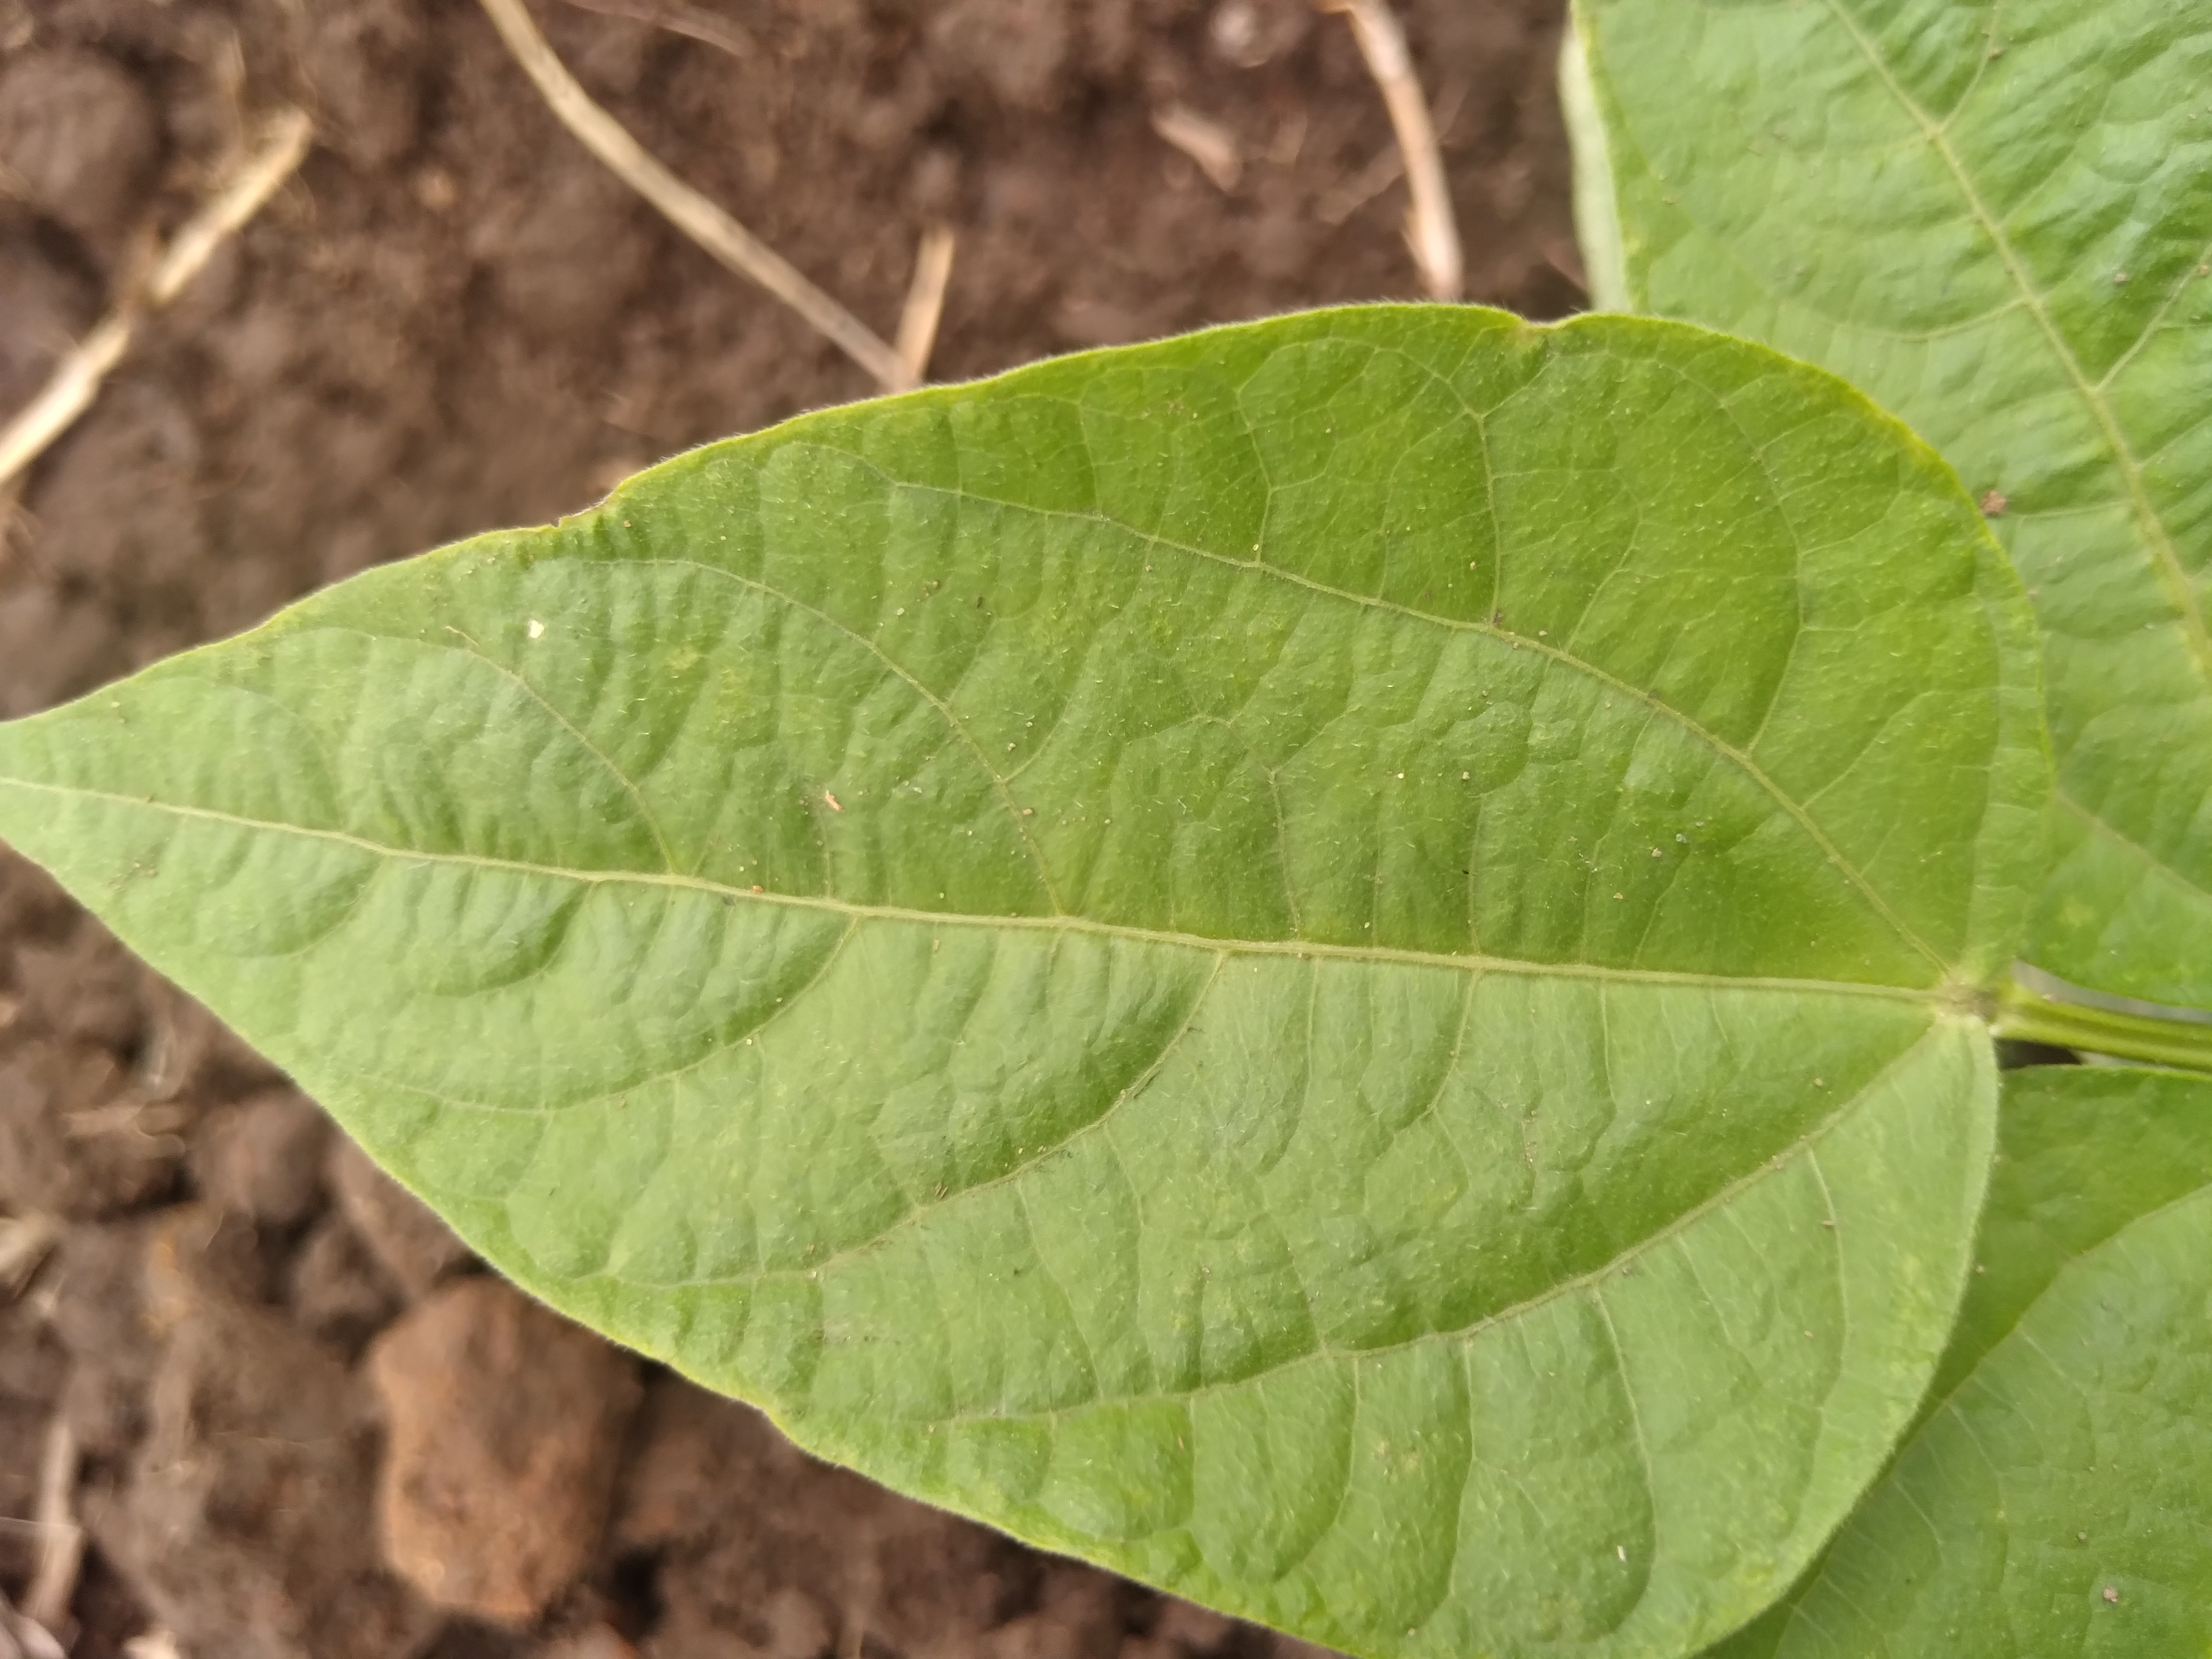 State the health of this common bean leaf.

healthy
